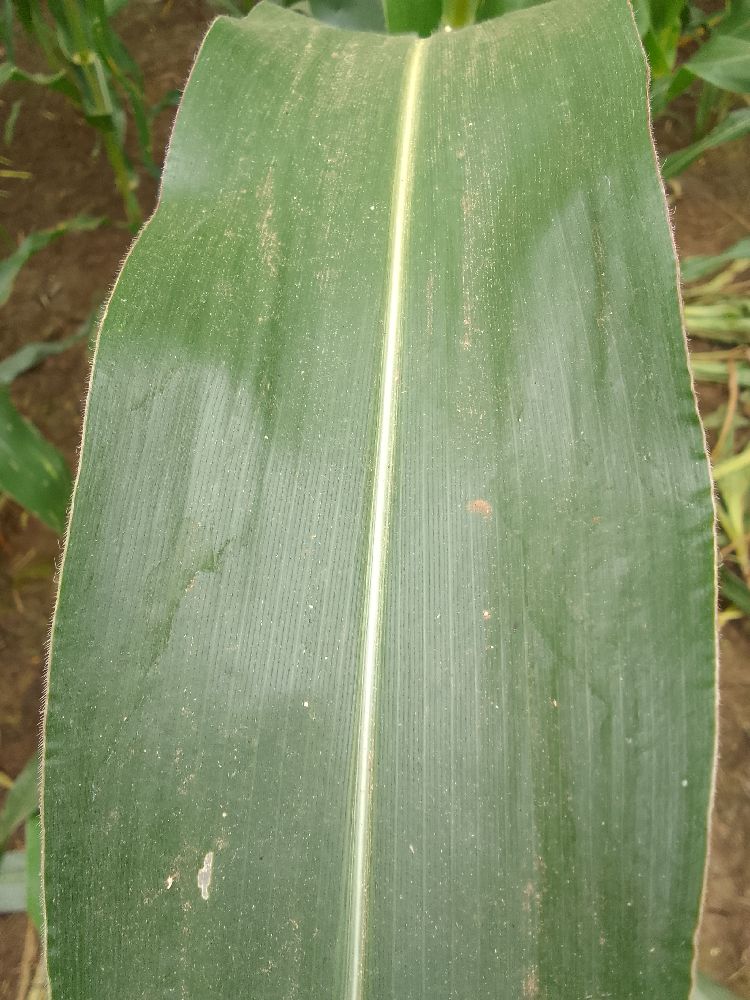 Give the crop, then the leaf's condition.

maize, healthy
